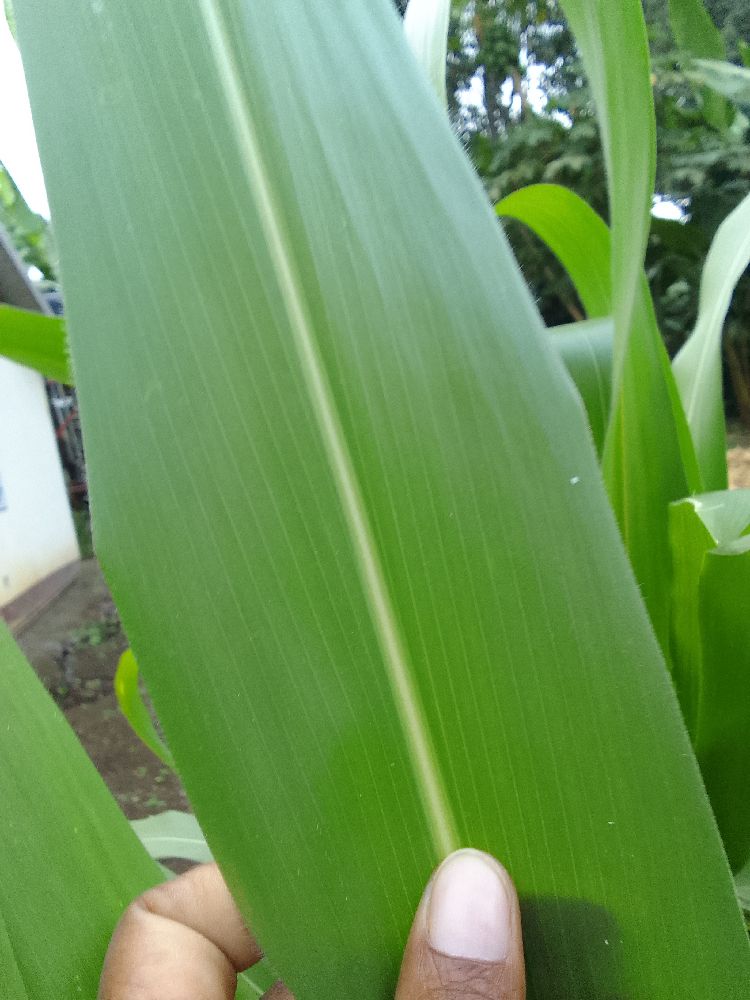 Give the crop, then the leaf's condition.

maize, healthy
